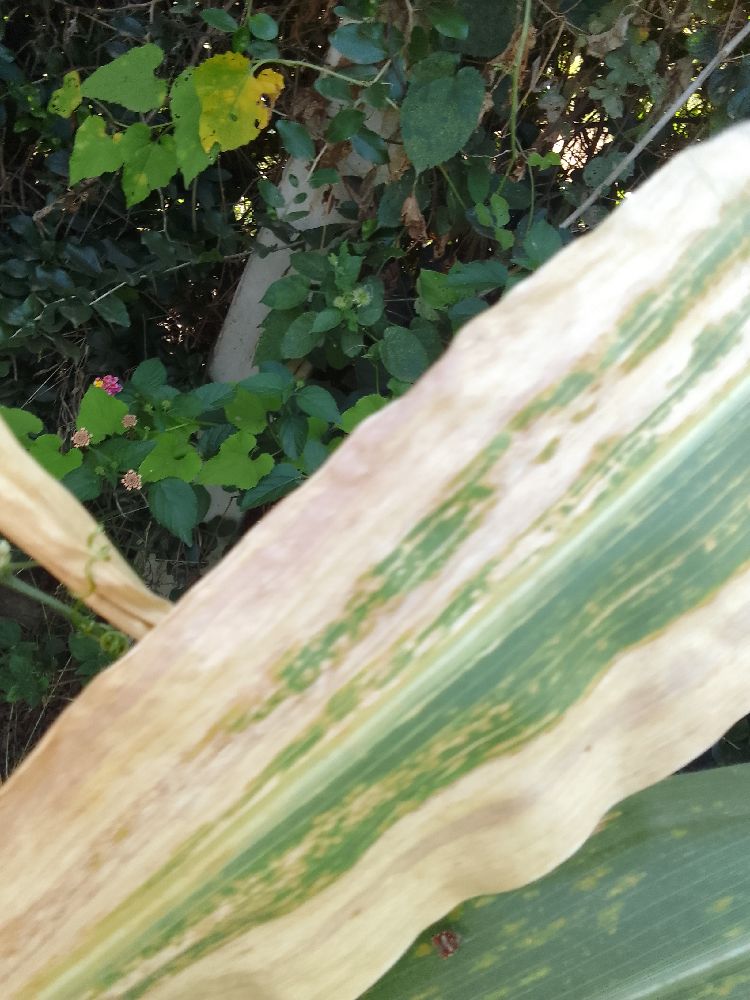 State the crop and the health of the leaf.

maize, maize lethal necrosis
